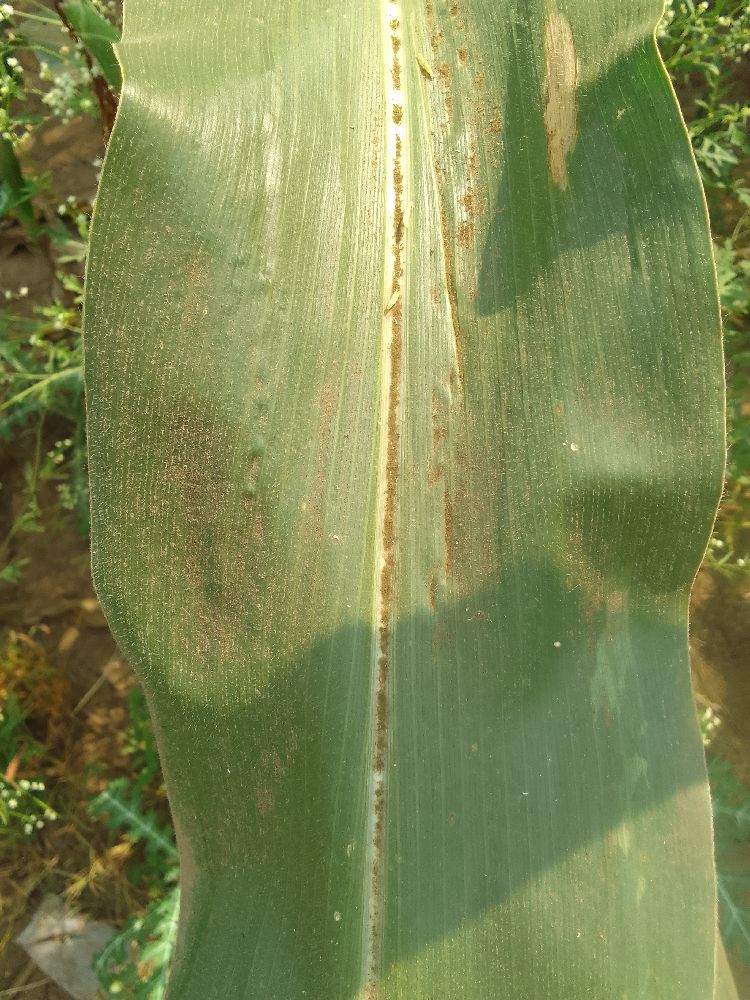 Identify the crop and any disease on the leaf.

maize, healthy
